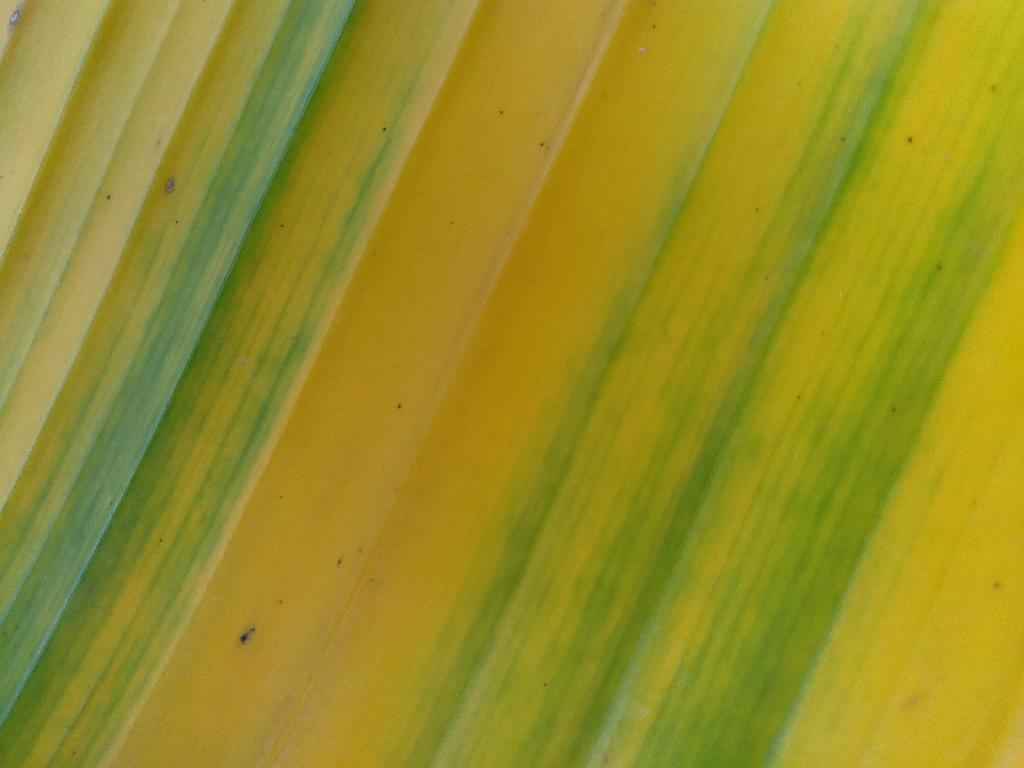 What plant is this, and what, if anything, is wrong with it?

banana, fusarium wilt race 1
